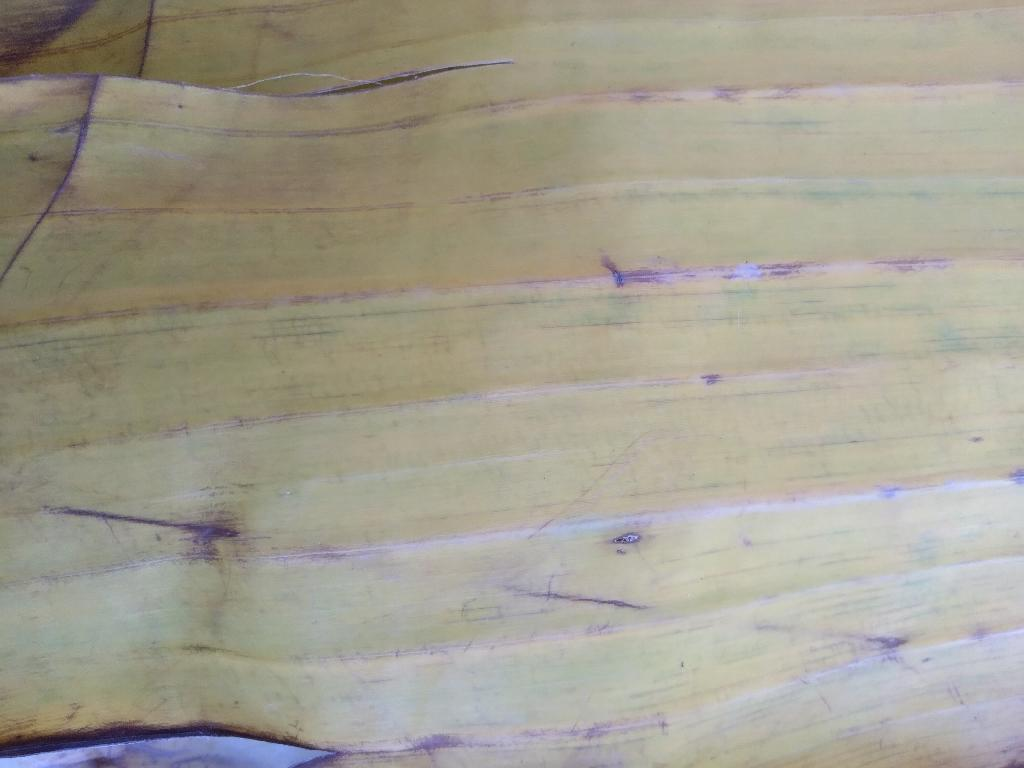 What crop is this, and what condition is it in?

banana, fusarium wilt race 1
